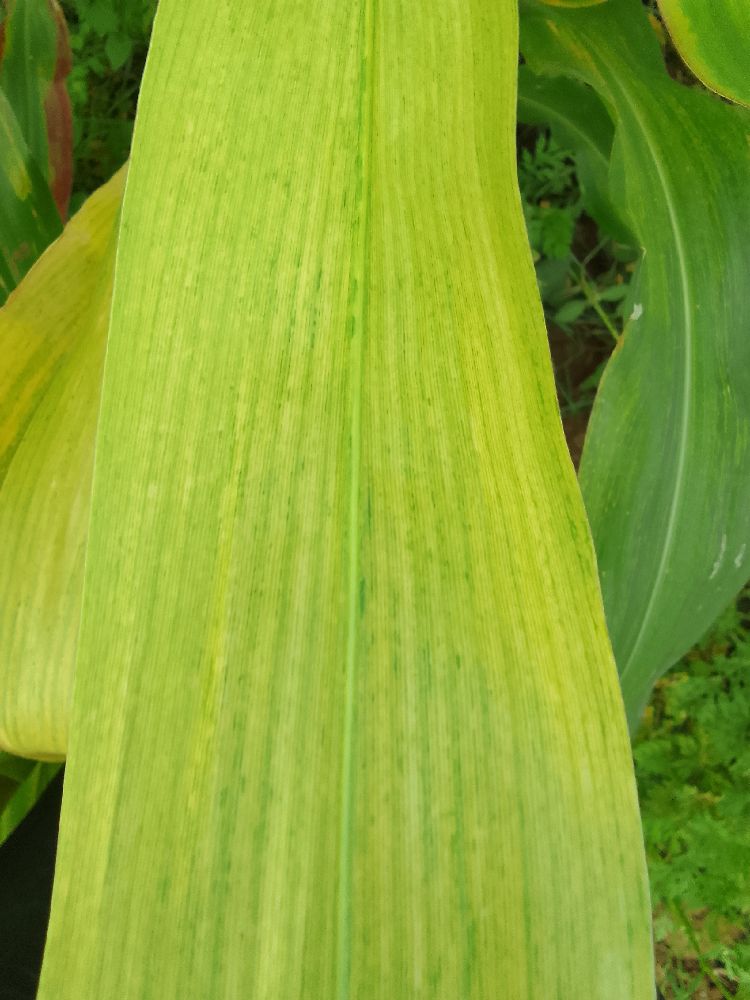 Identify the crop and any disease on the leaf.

maize, maize lethal necrosis
